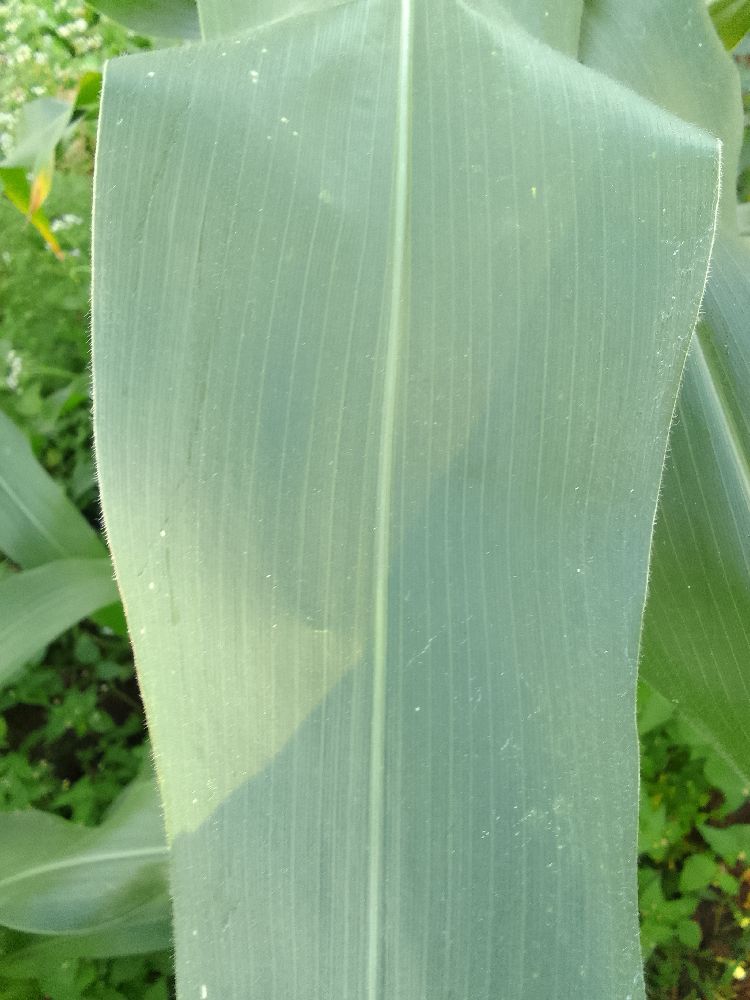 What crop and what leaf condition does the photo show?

maize, healthy
